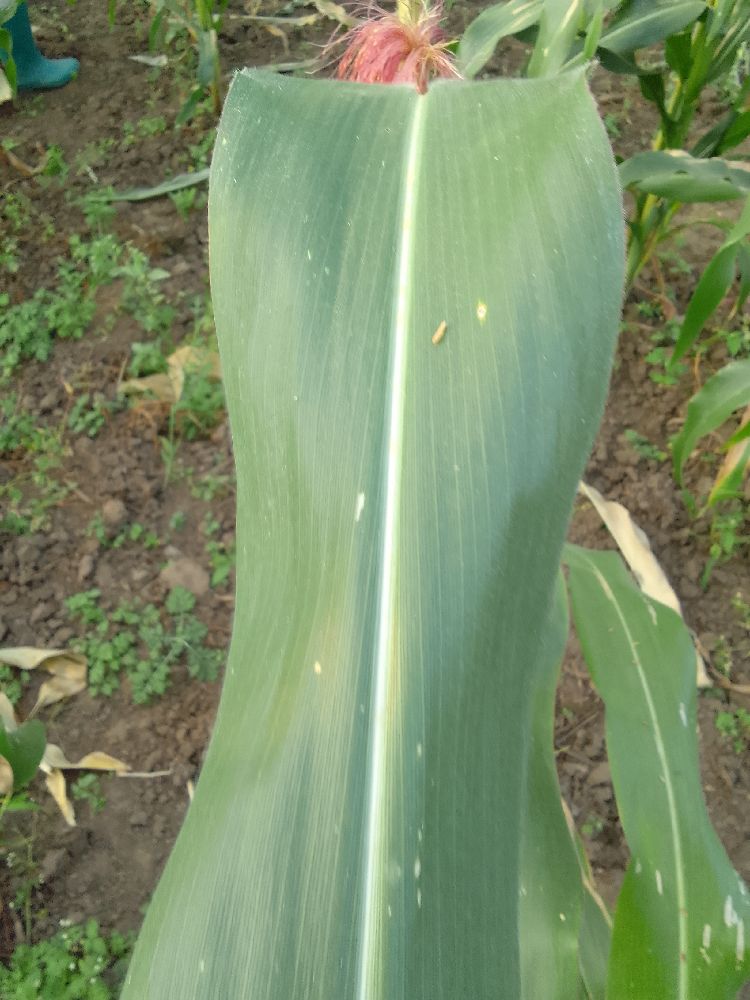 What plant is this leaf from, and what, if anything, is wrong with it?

maize, healthy
